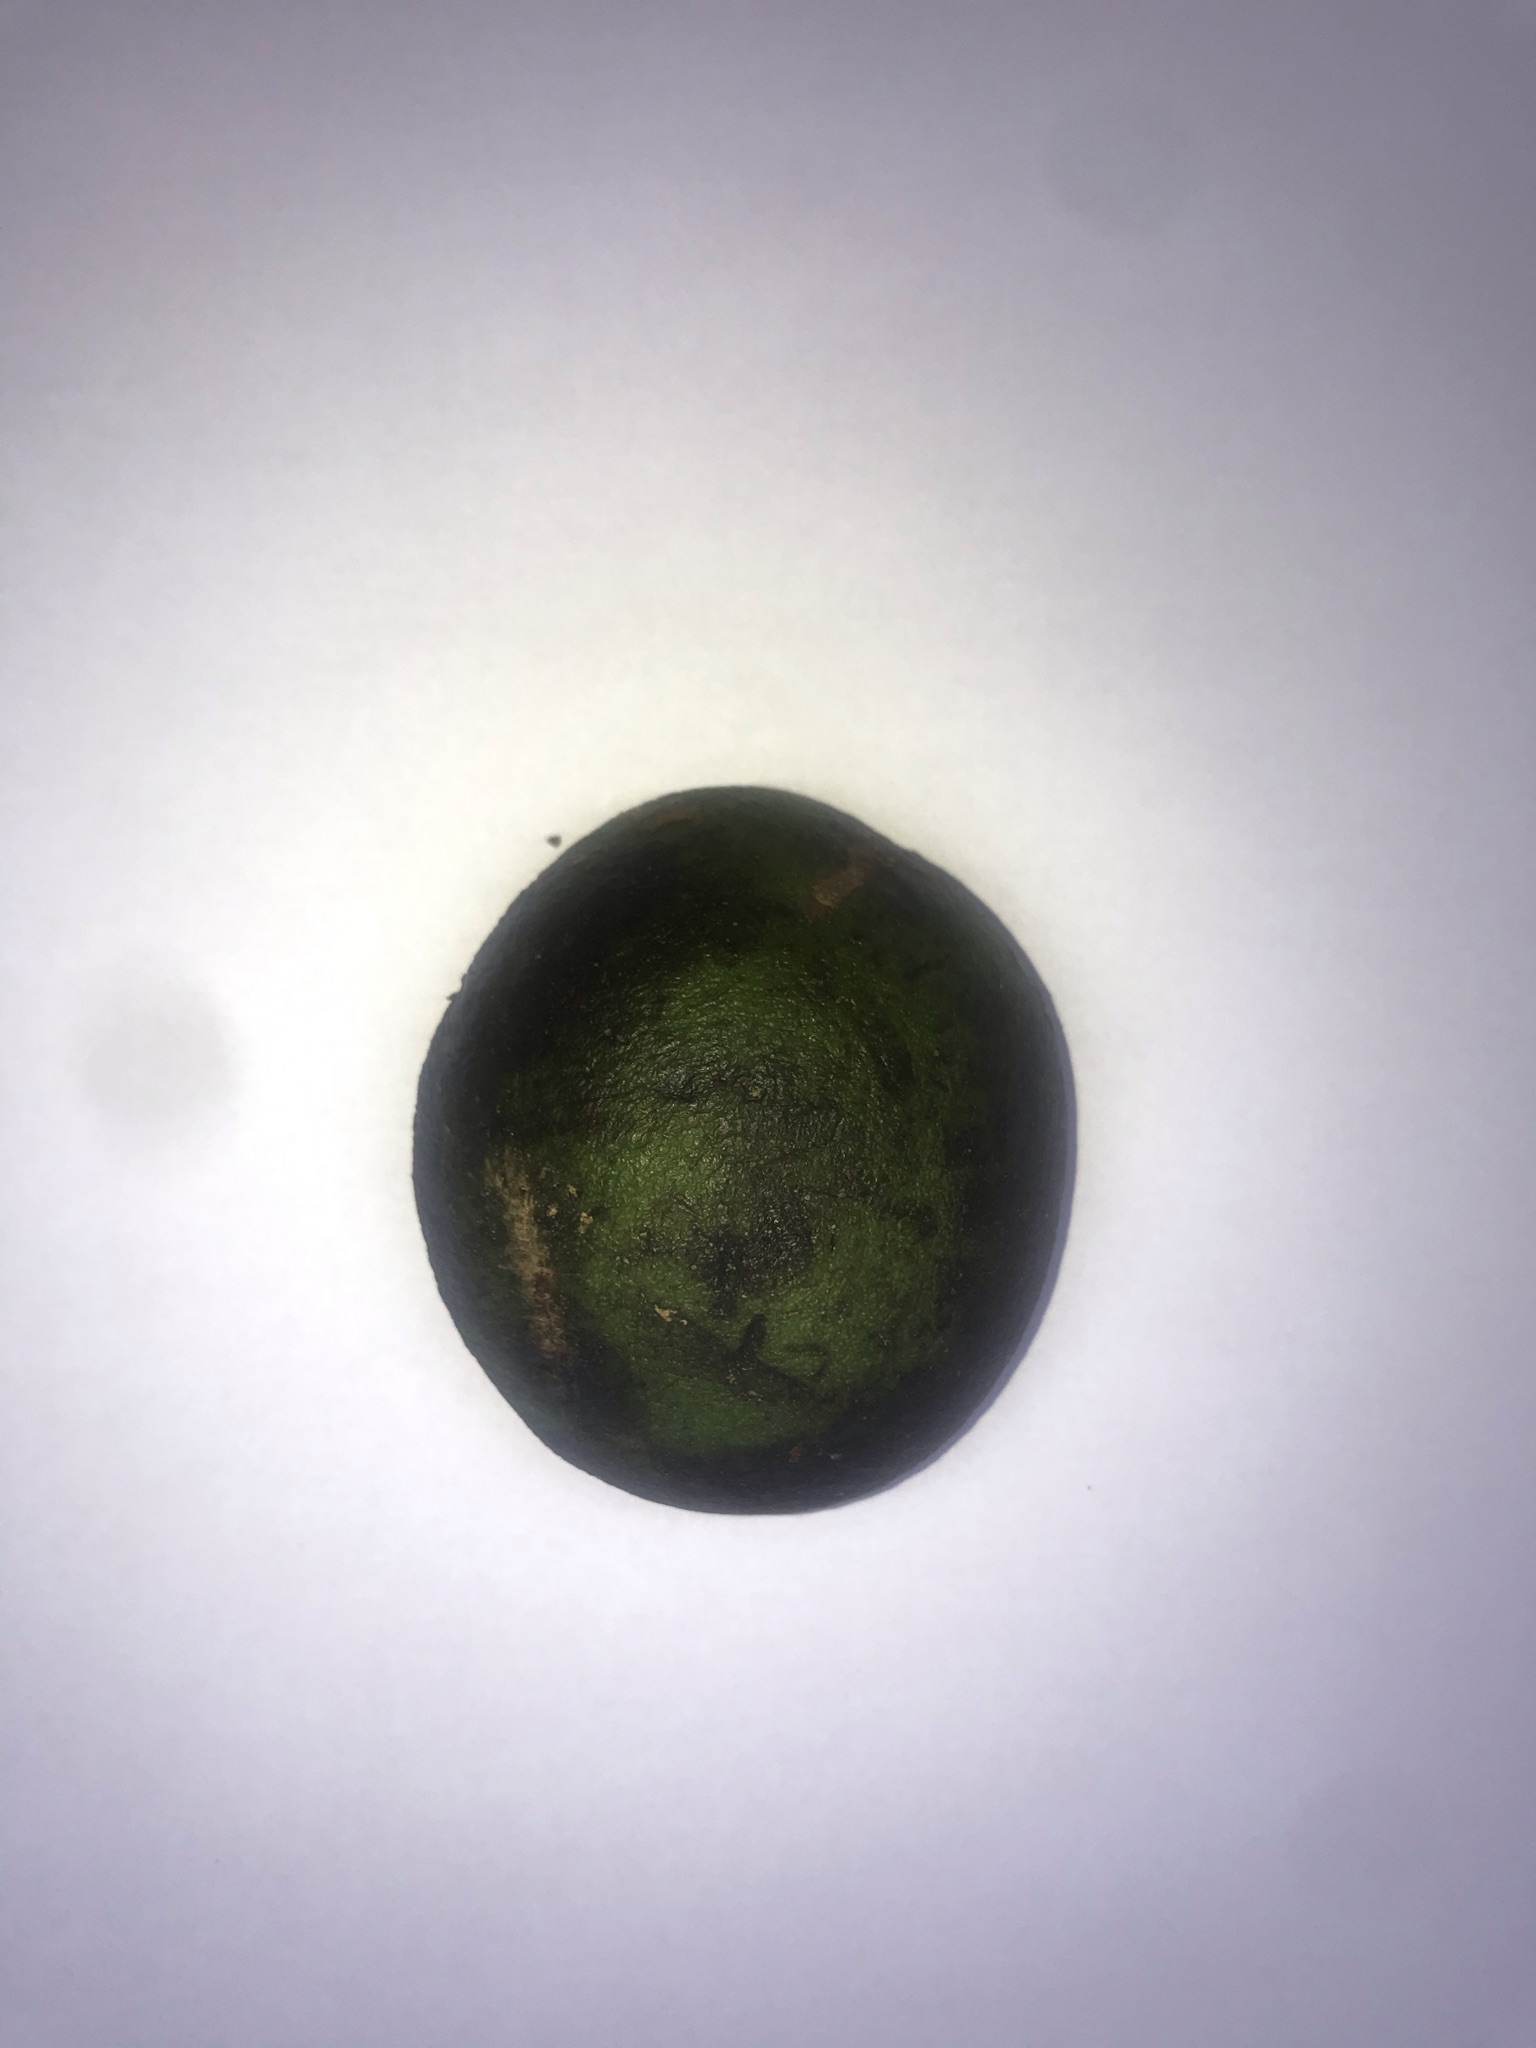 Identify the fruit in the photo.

pequi
